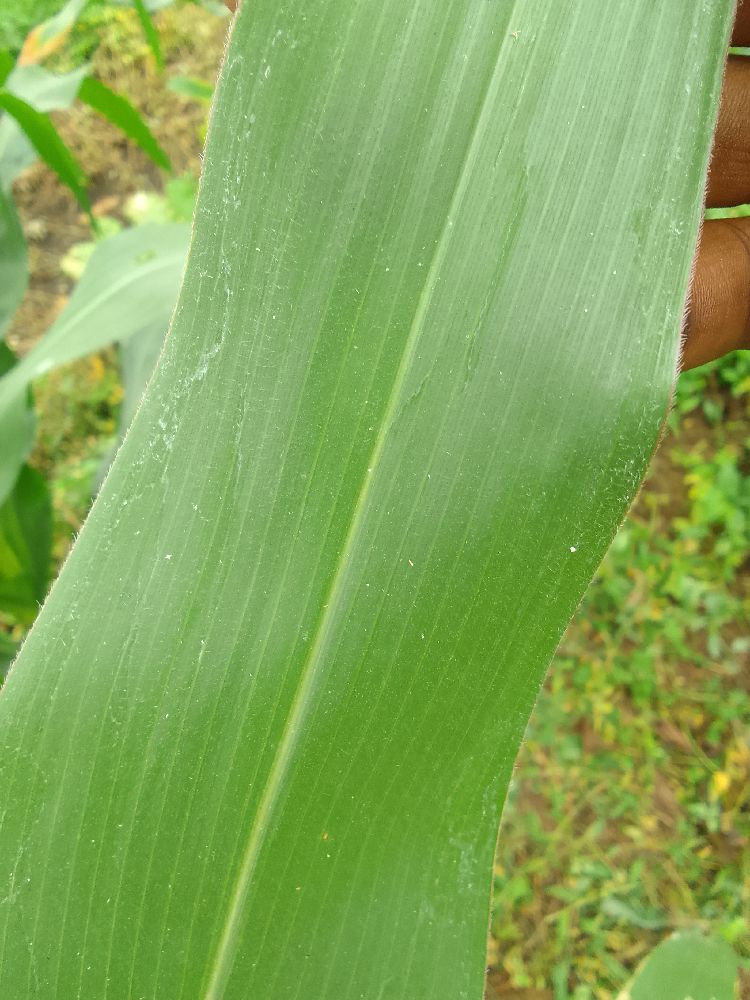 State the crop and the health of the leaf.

maize, healthy
